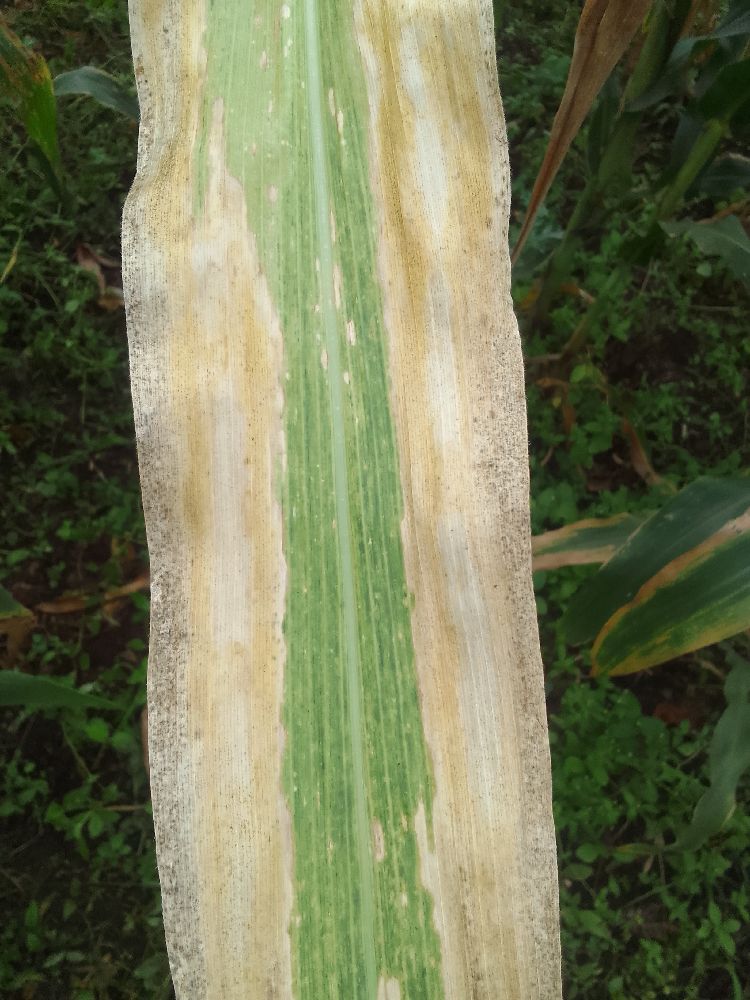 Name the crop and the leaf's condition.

maize, maize lethal necrosis
